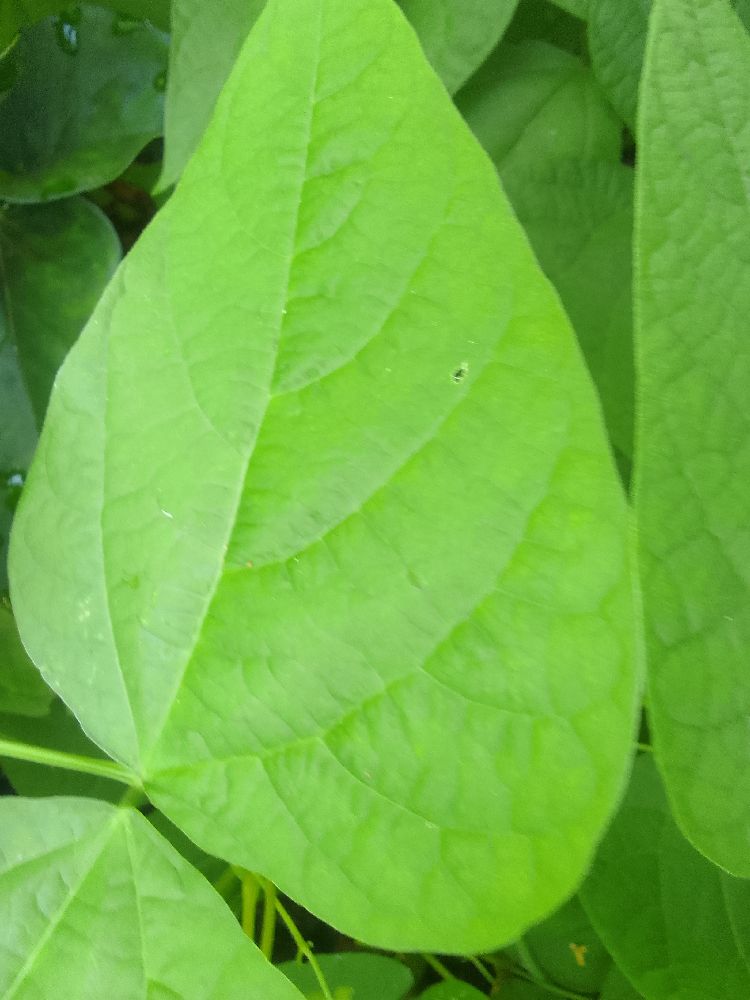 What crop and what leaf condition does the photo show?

common bean, healthy
